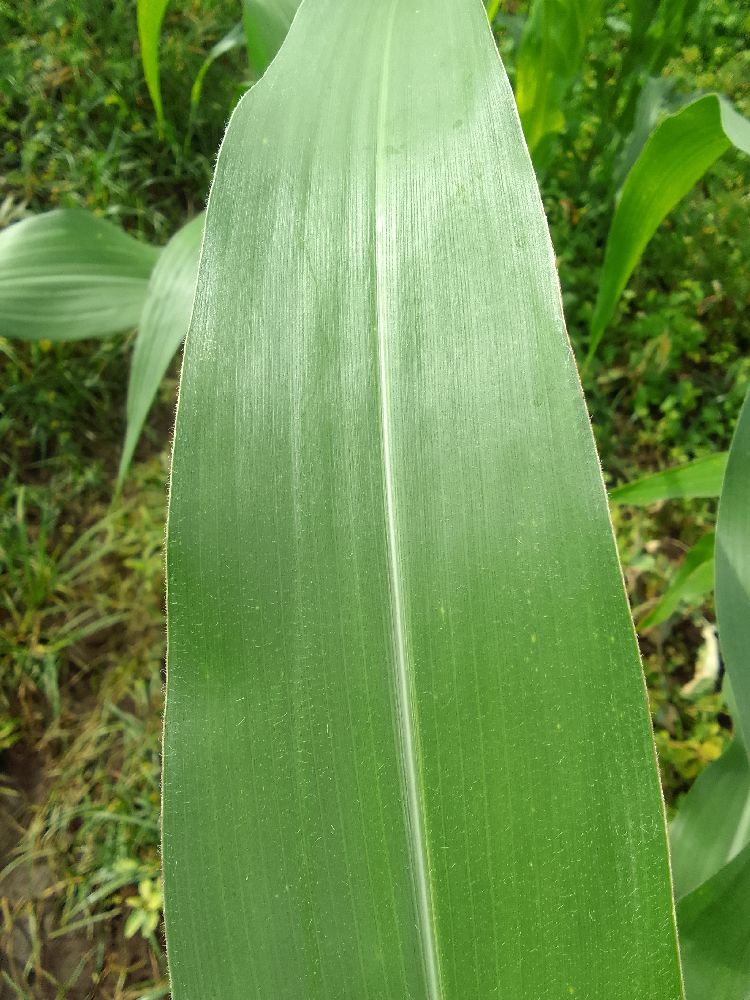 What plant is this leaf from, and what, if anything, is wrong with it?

common bean, healthy
